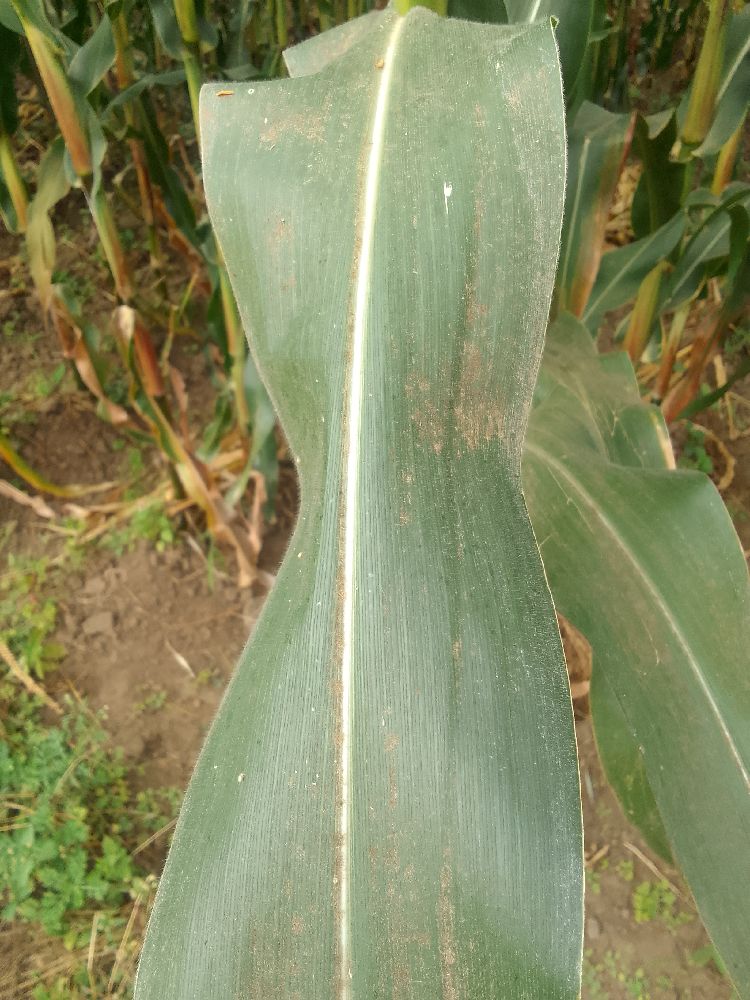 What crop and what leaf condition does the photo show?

maize, healthy
